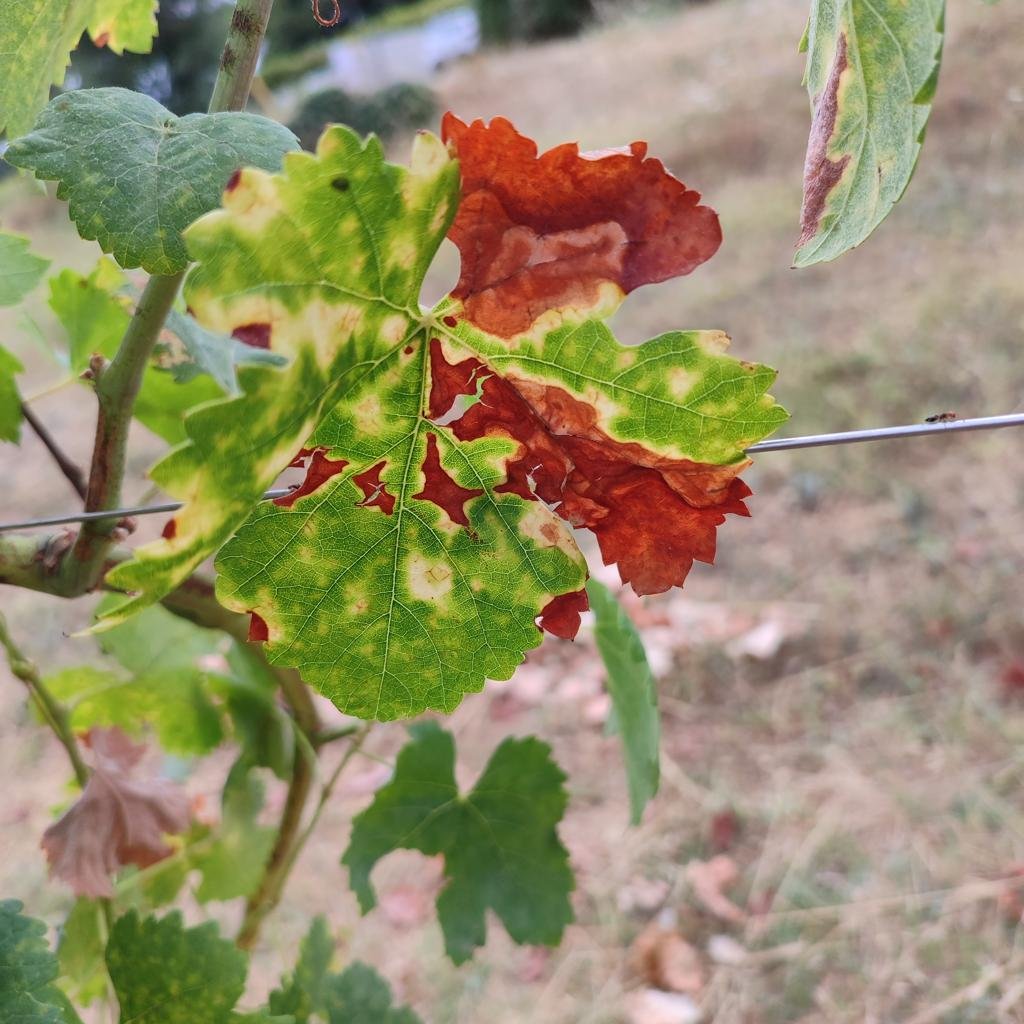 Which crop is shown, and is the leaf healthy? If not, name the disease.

grapevine, esca complex
